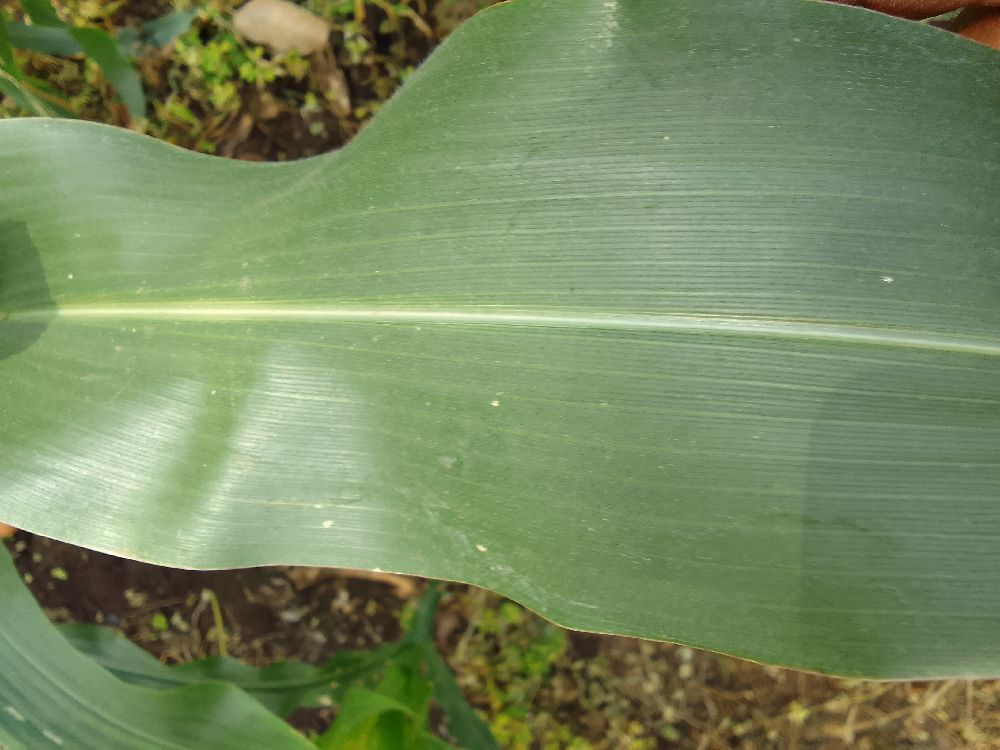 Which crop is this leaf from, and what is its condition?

maize, healthy
